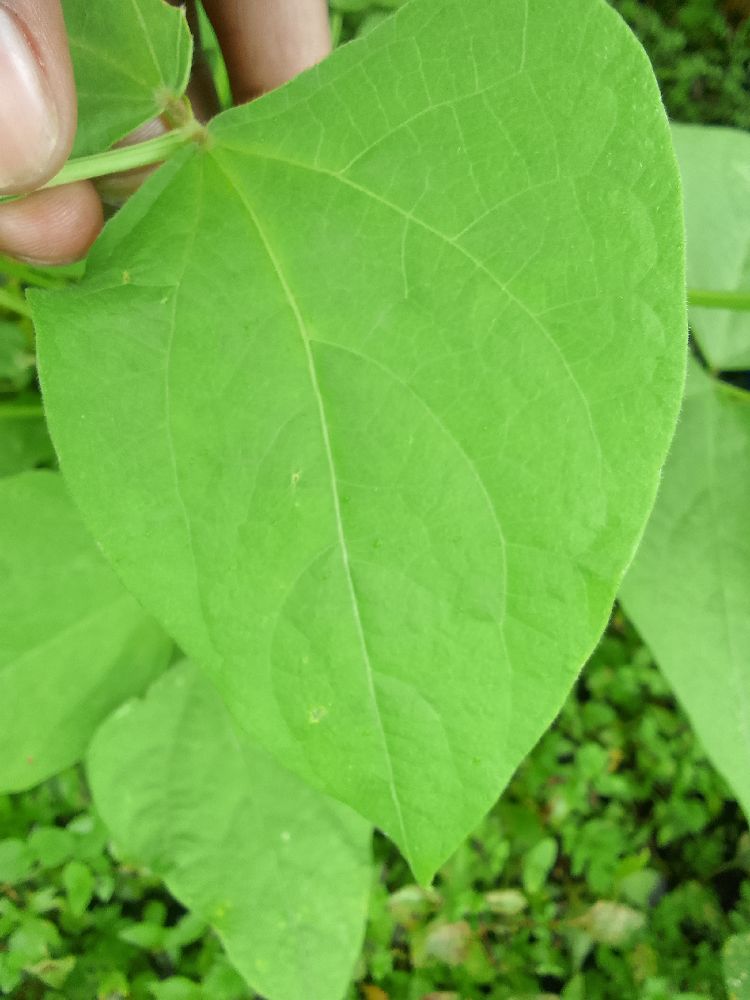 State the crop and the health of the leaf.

common bean, healthy
